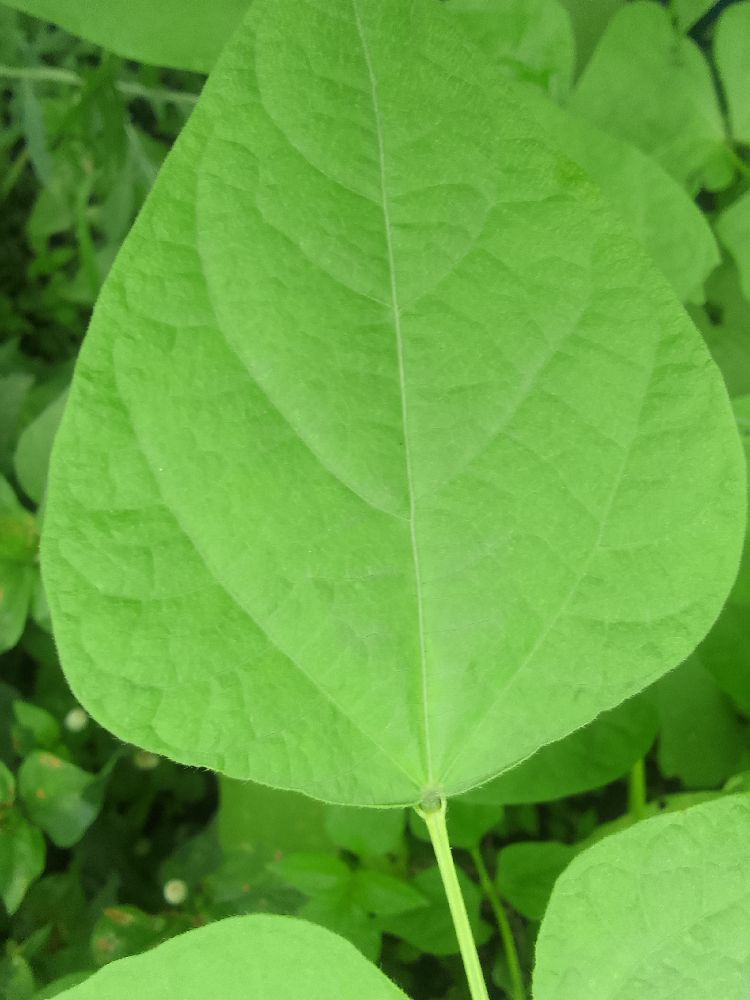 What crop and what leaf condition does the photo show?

common bean, healthy
